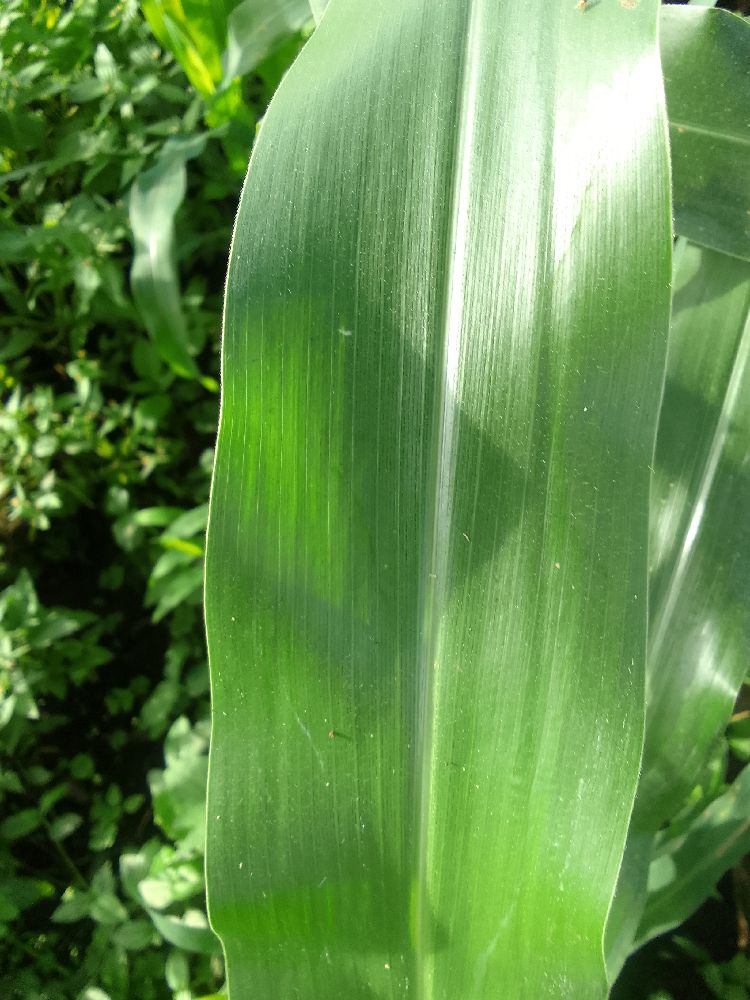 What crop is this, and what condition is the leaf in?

maize, healthy
